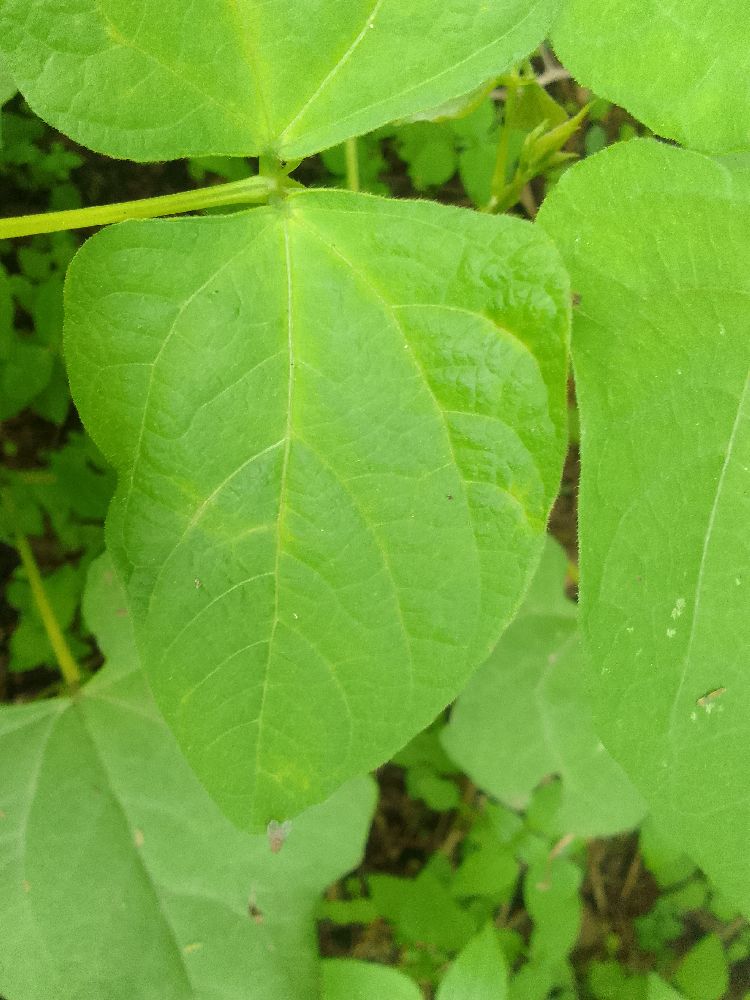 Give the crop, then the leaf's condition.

common bean, healthy
